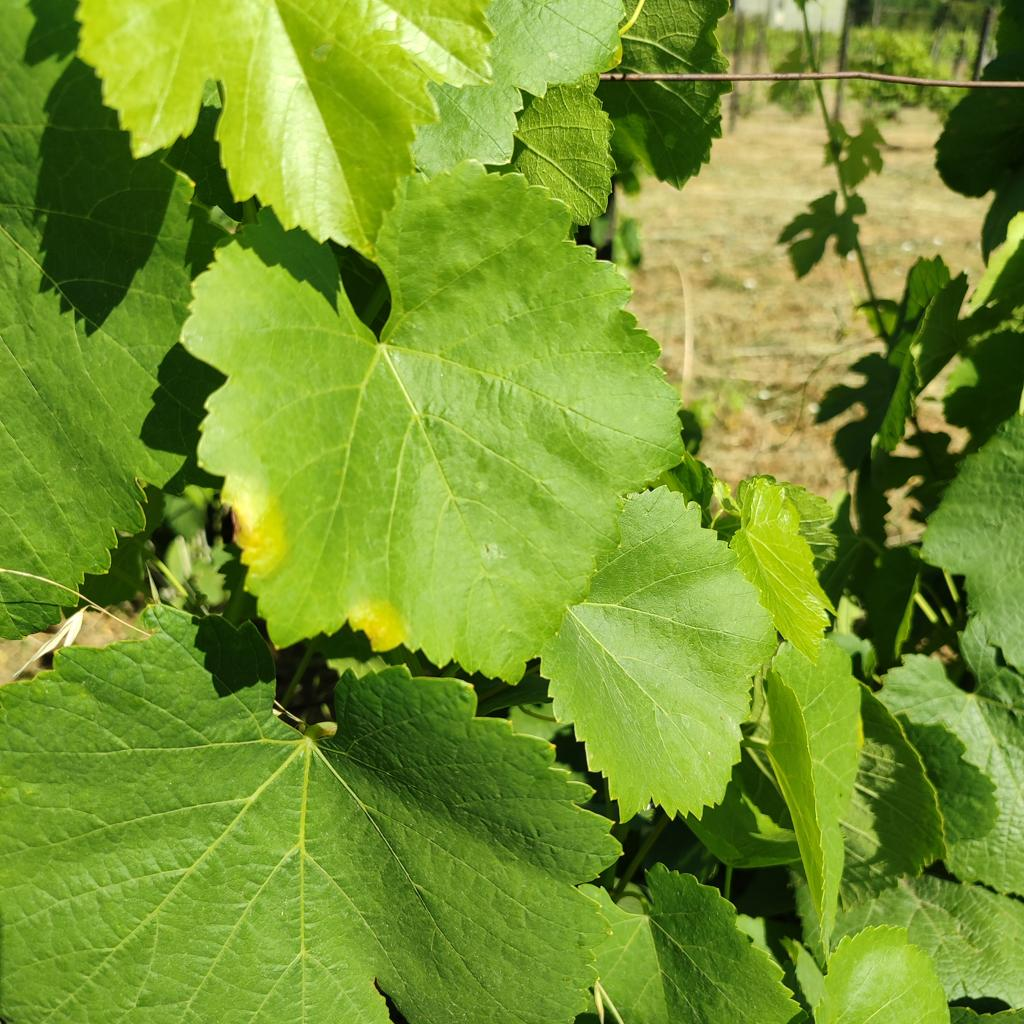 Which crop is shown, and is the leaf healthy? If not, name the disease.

grapevine, downy mildew
